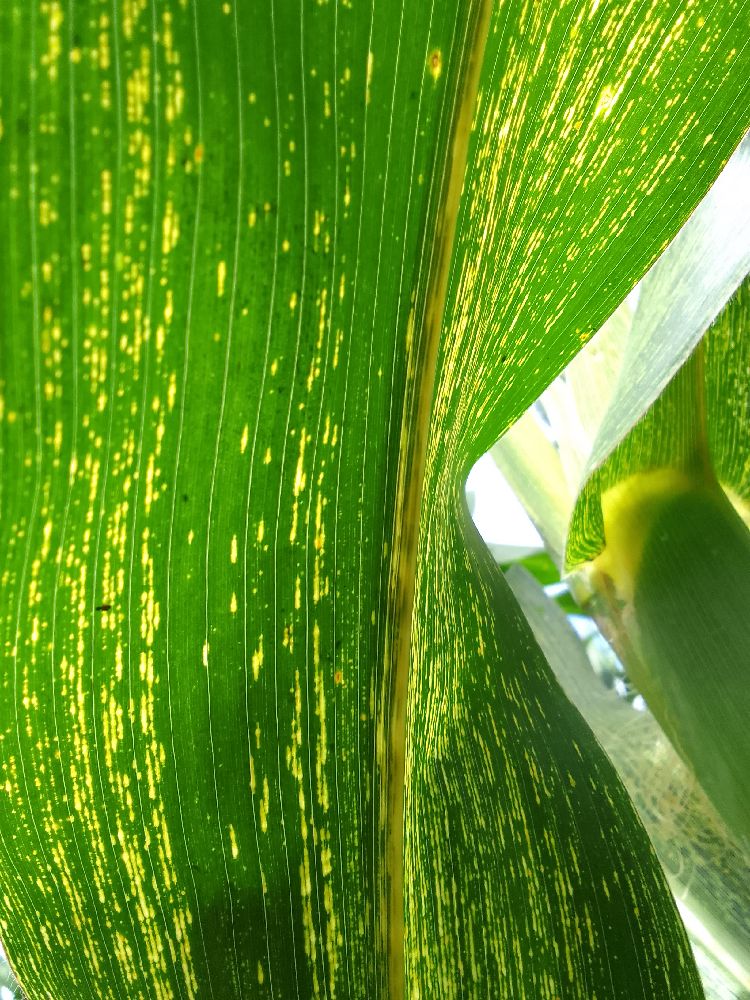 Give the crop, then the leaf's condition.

maize, maize streak virus
